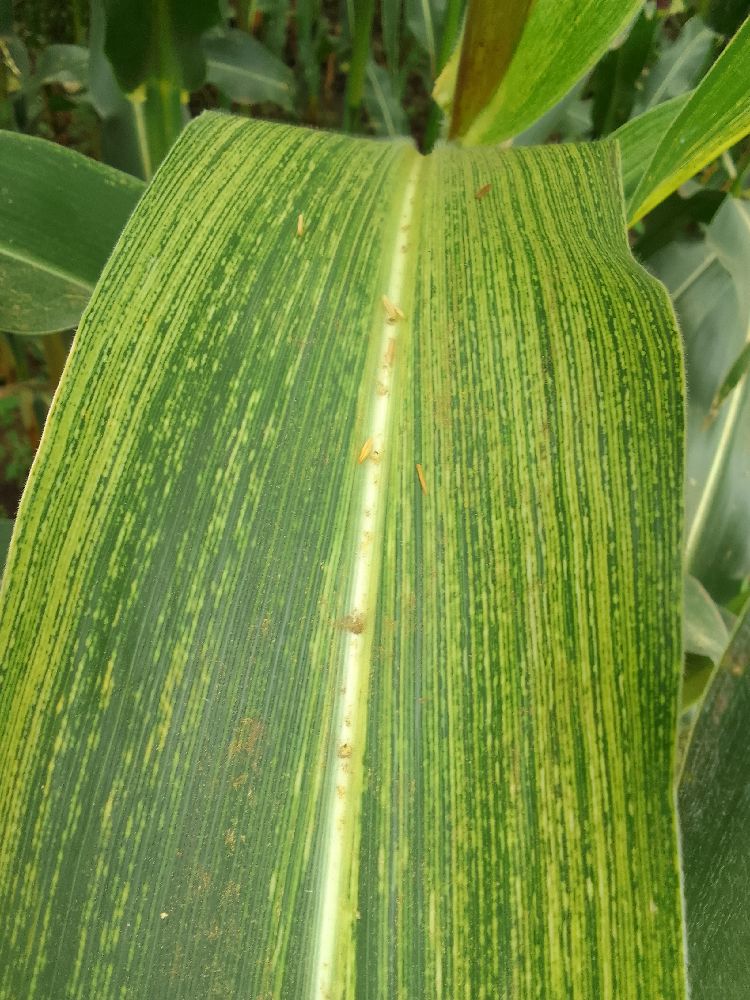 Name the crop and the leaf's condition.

maize, maize streak virus
